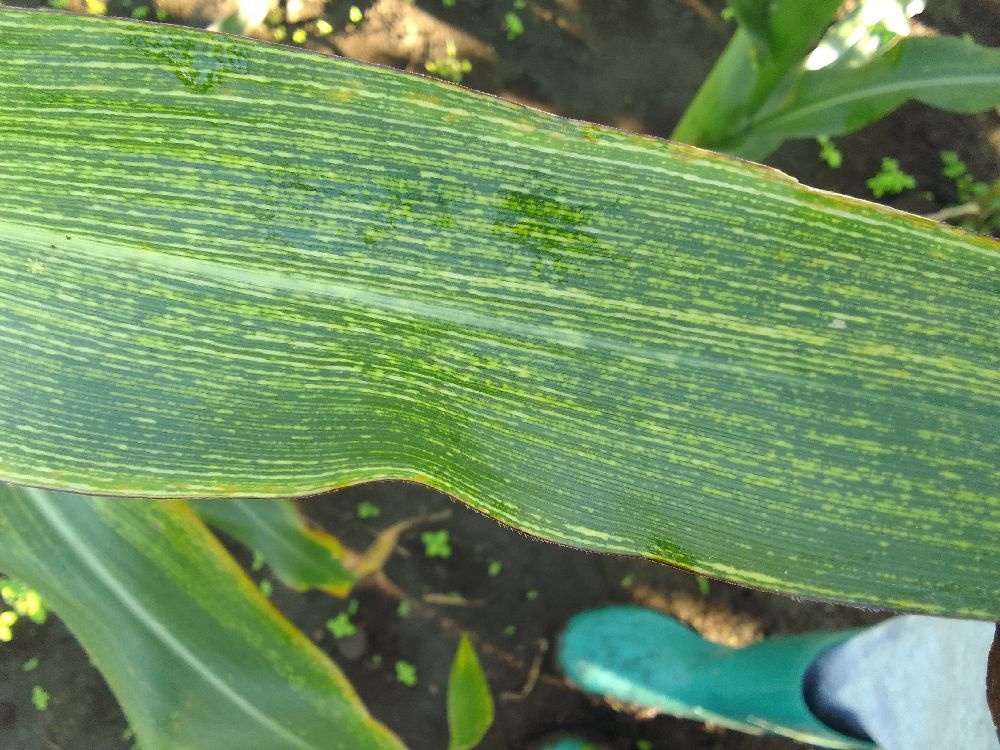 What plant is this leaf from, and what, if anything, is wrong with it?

maize, maize streak virus
